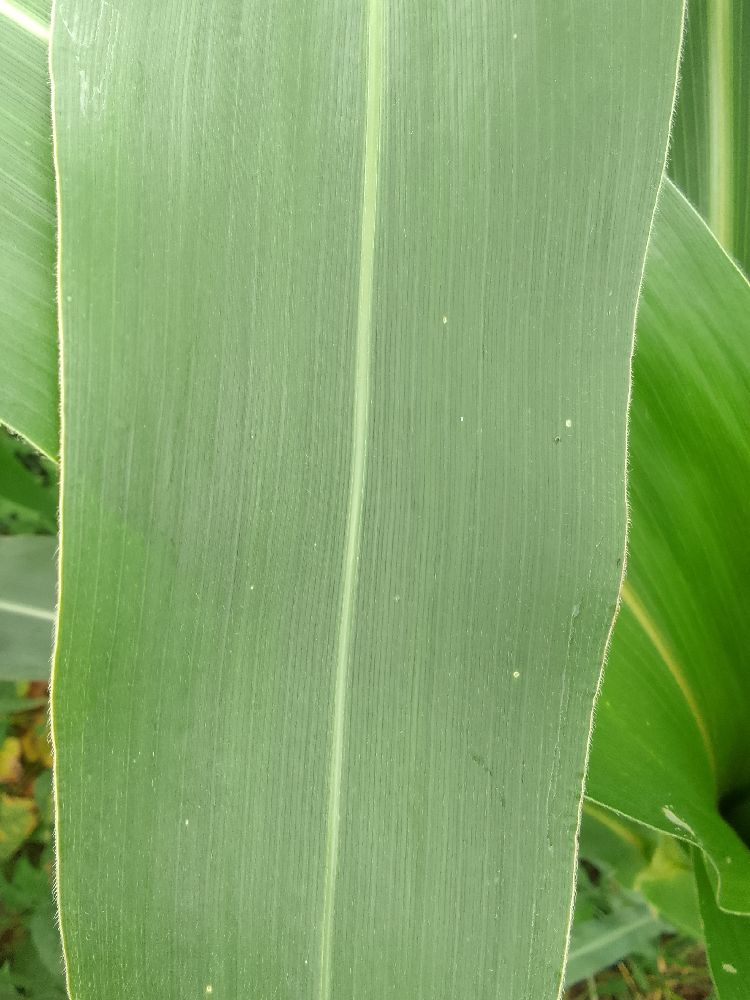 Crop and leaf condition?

maize, healthy
